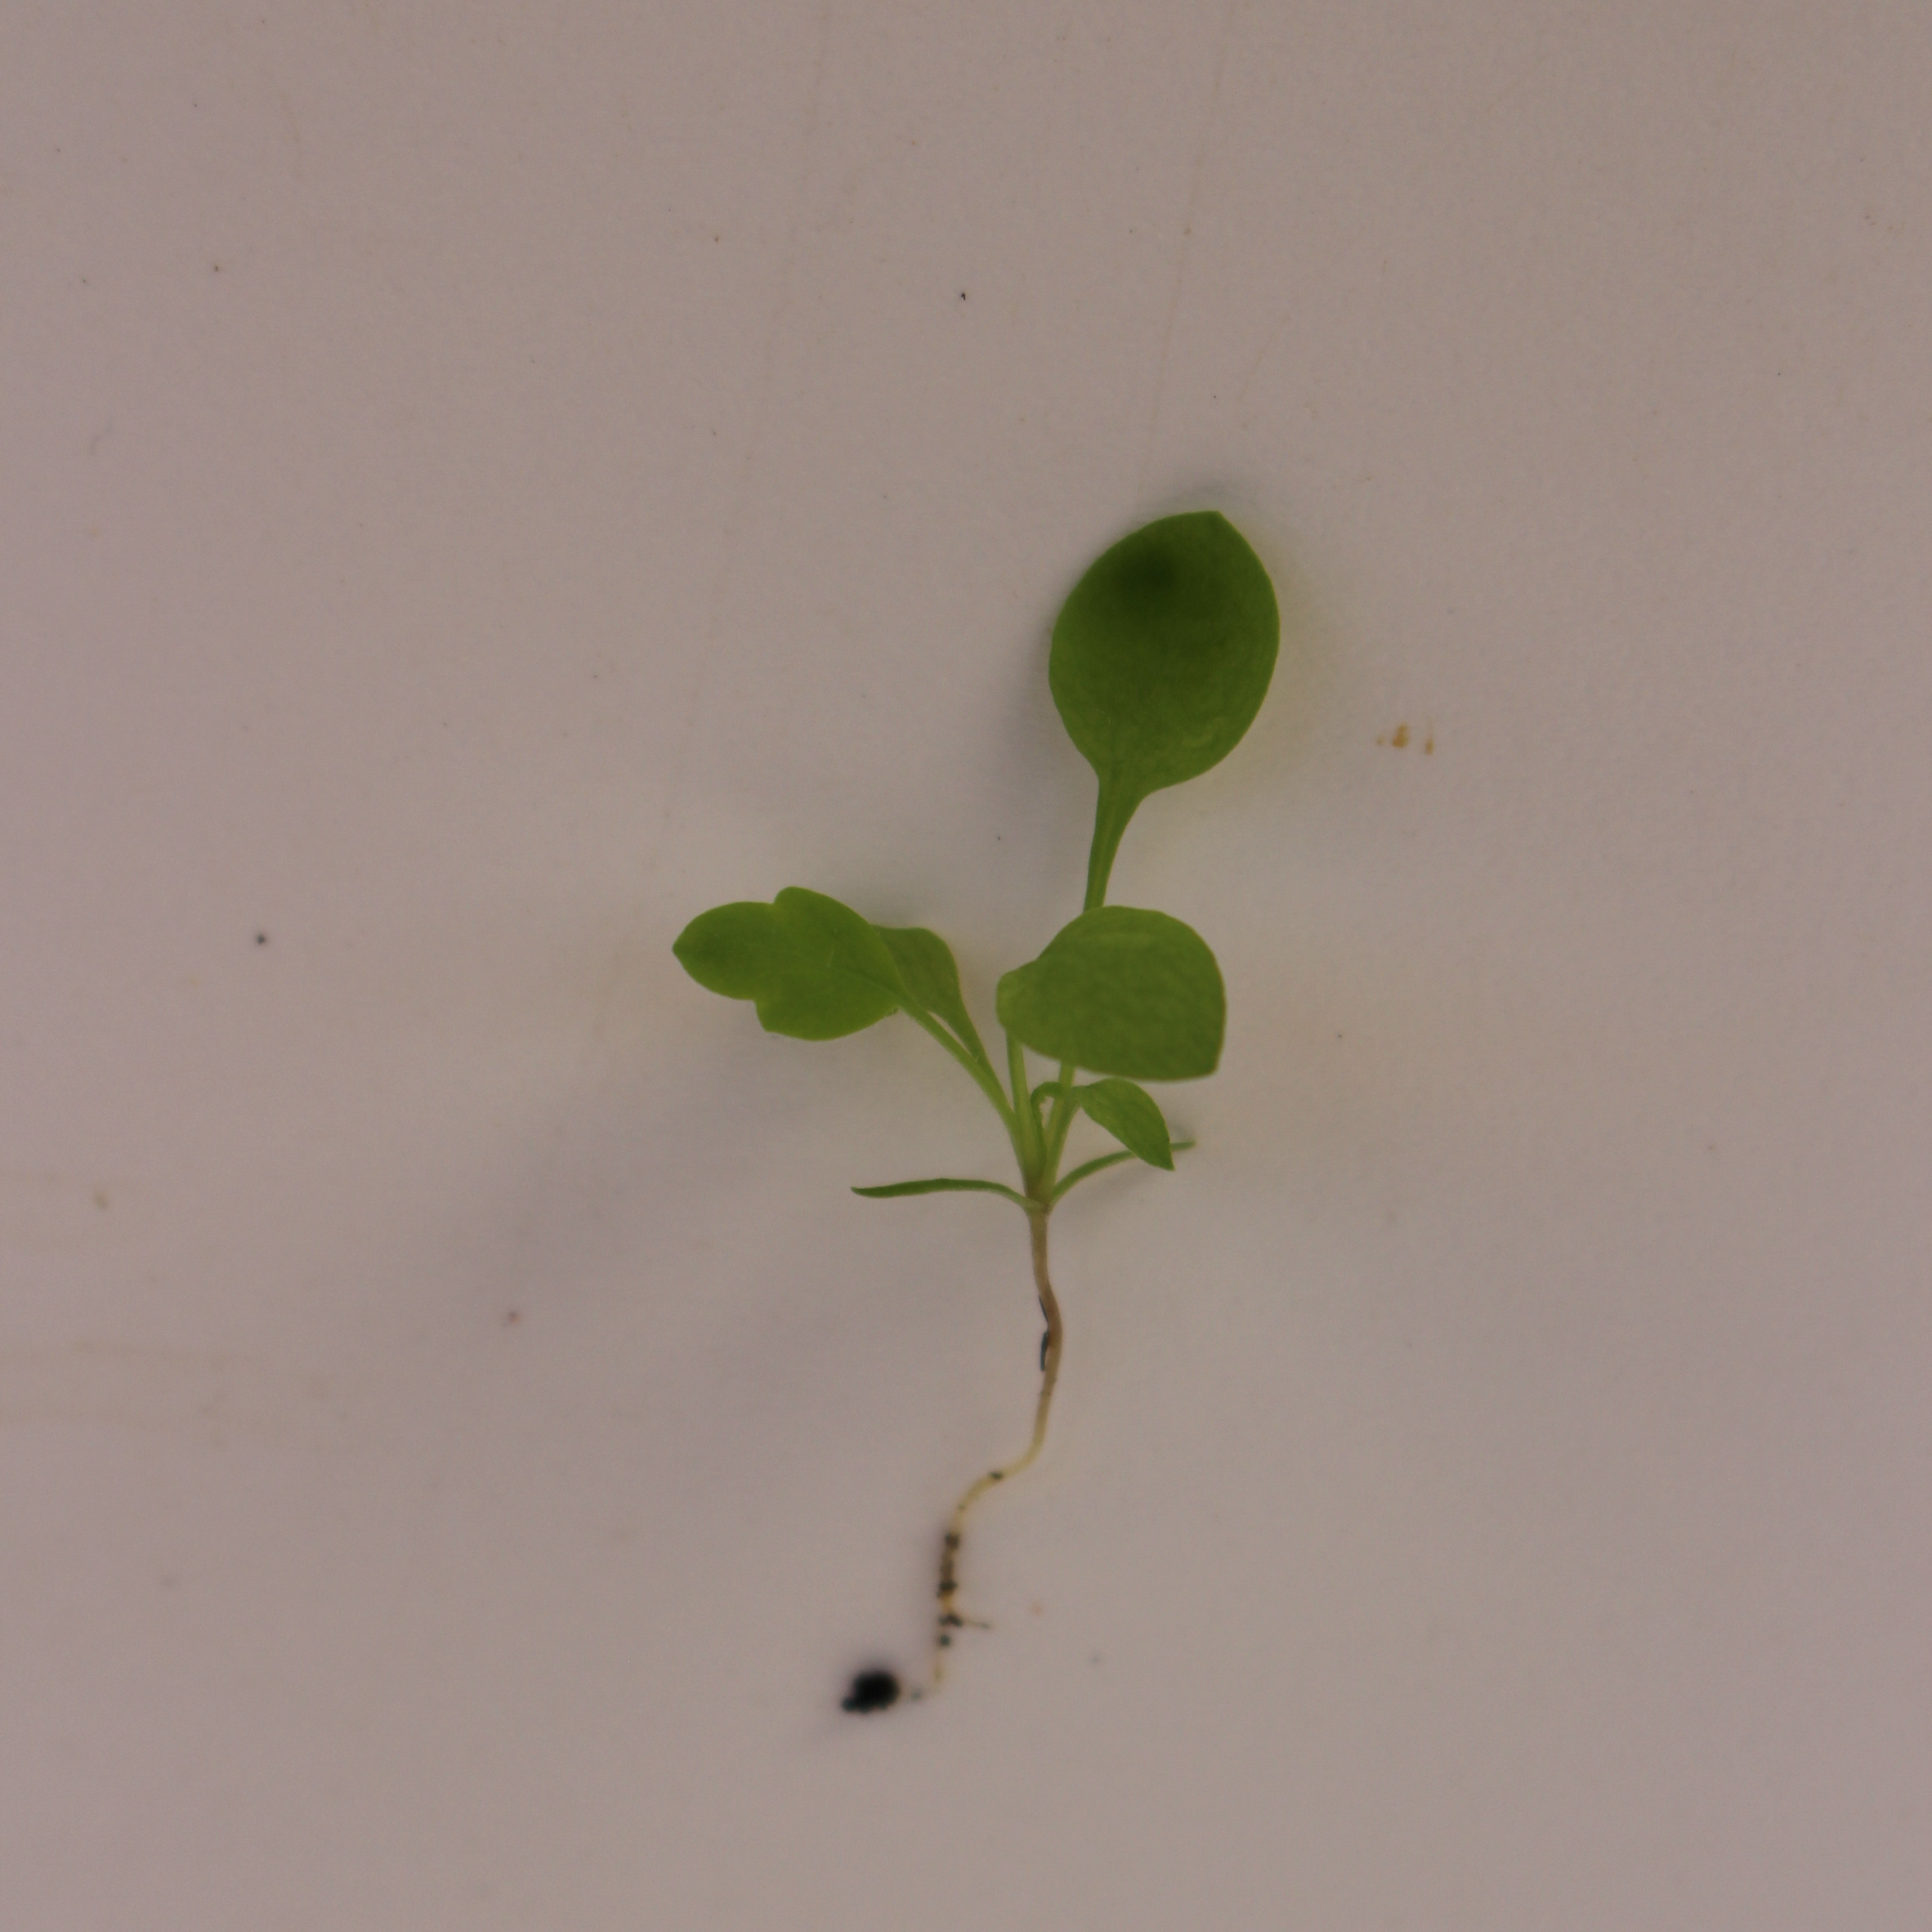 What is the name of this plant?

Papaver rhoeas
